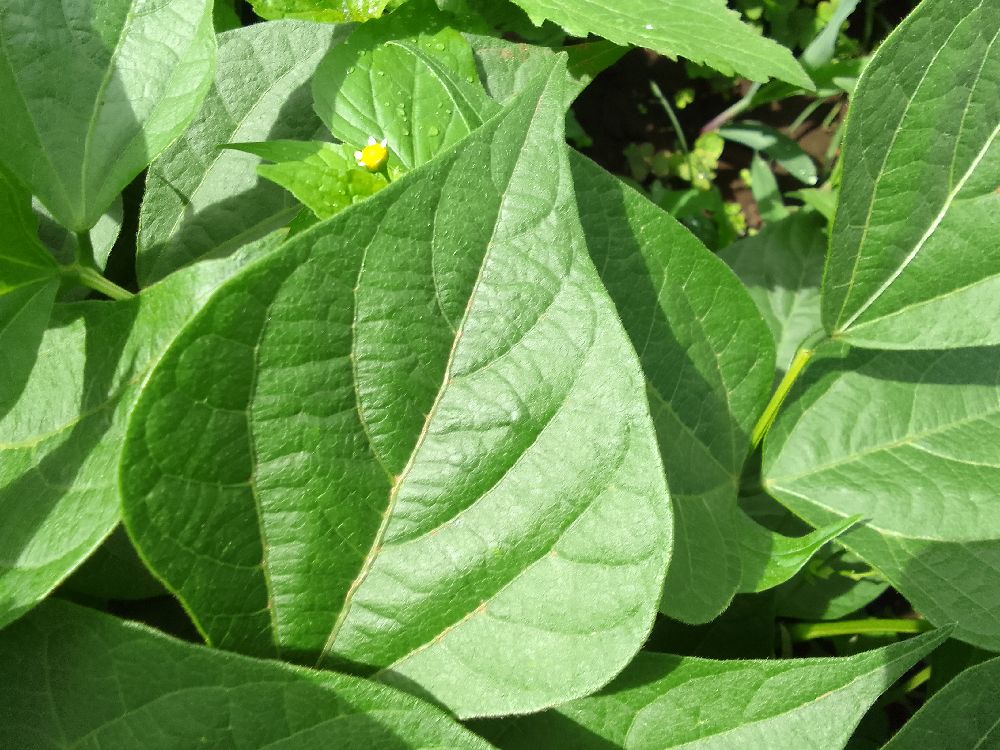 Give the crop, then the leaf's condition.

common bean, healthy
